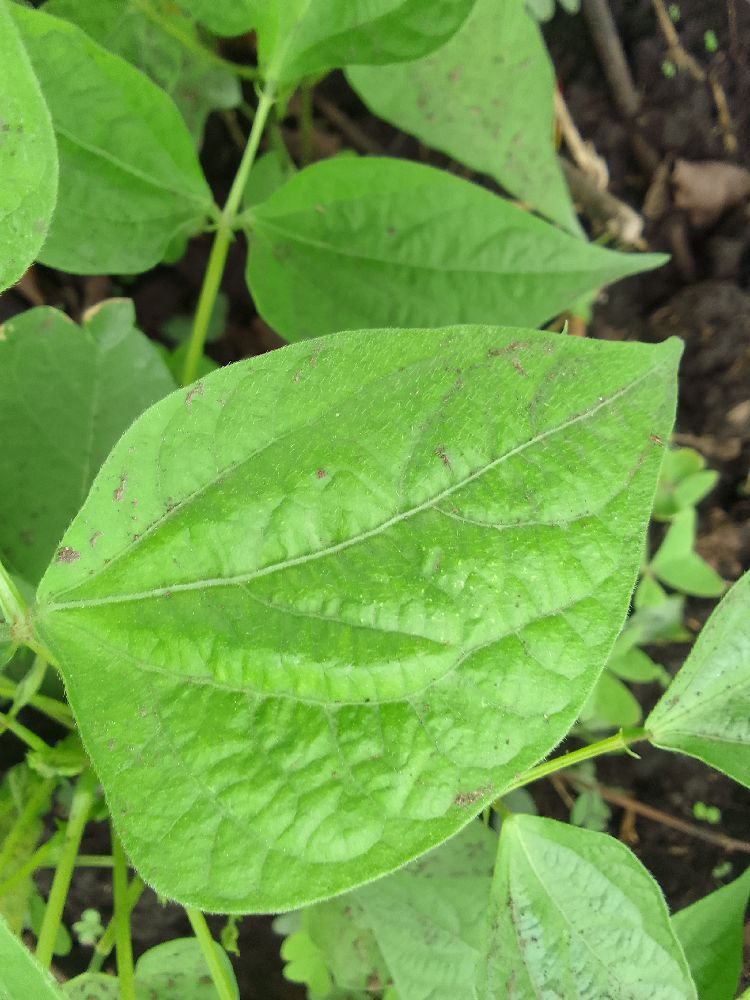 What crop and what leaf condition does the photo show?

common bean, healthy
